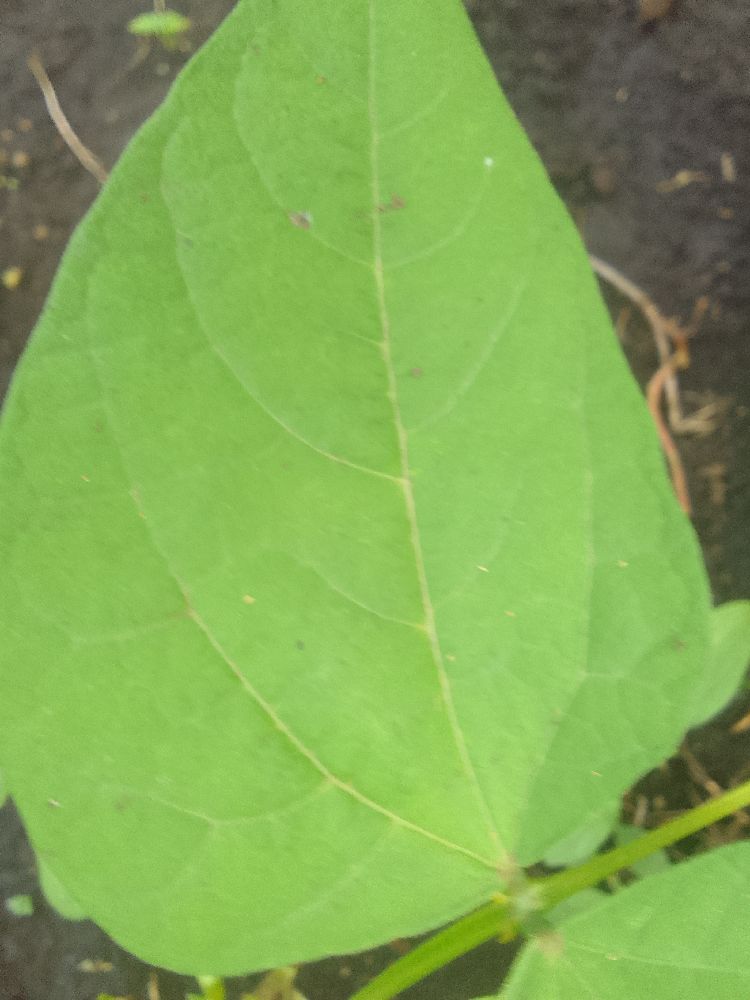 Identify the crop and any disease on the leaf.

common bean, healthy
